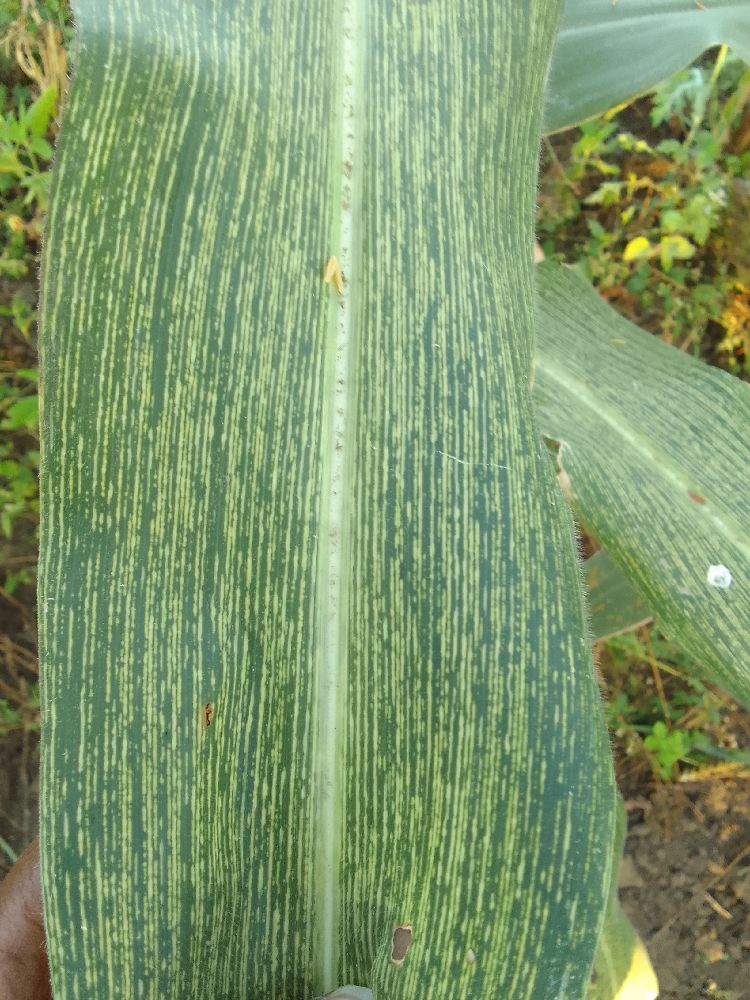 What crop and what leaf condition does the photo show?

maize, maize streak virus
